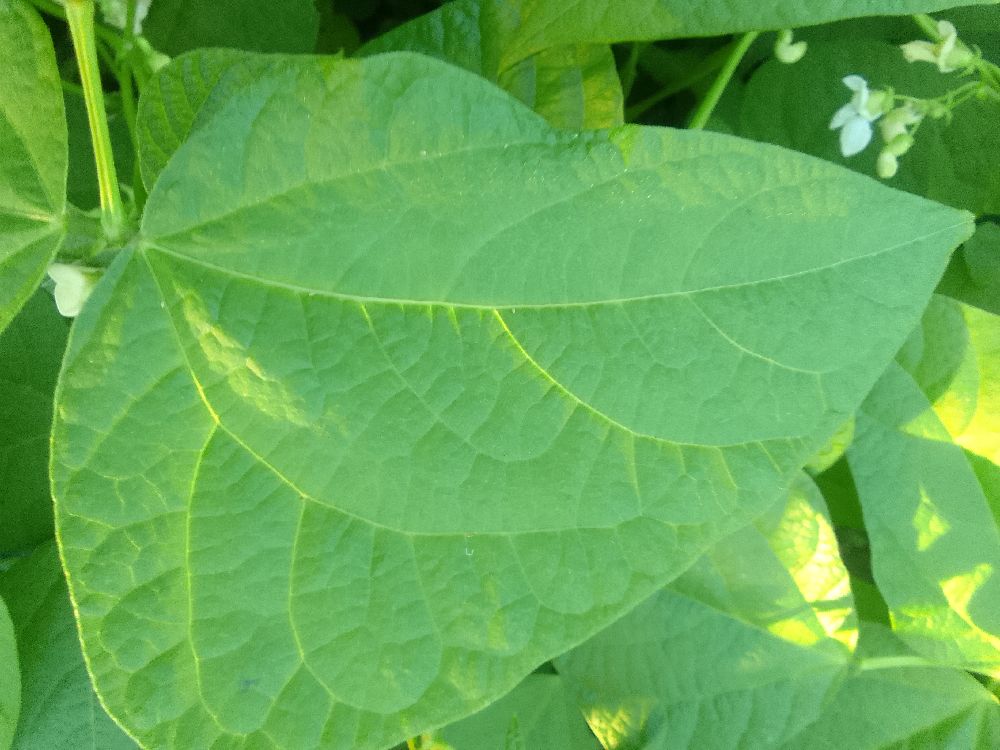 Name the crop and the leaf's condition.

common bean, healthy
